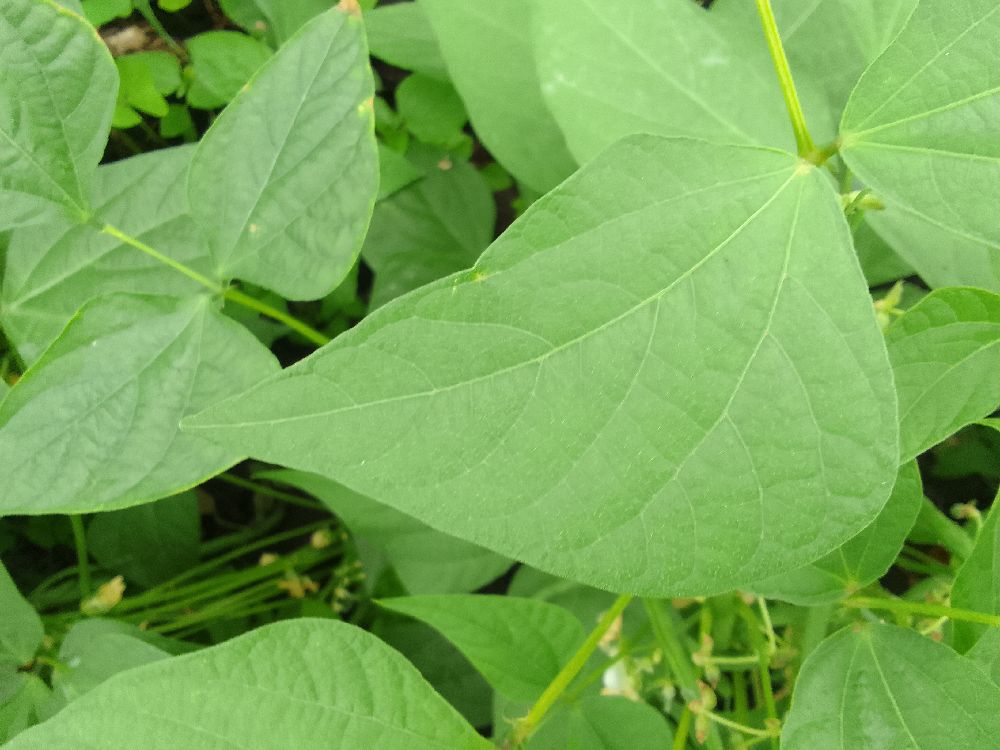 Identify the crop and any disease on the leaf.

common bean, healthy
